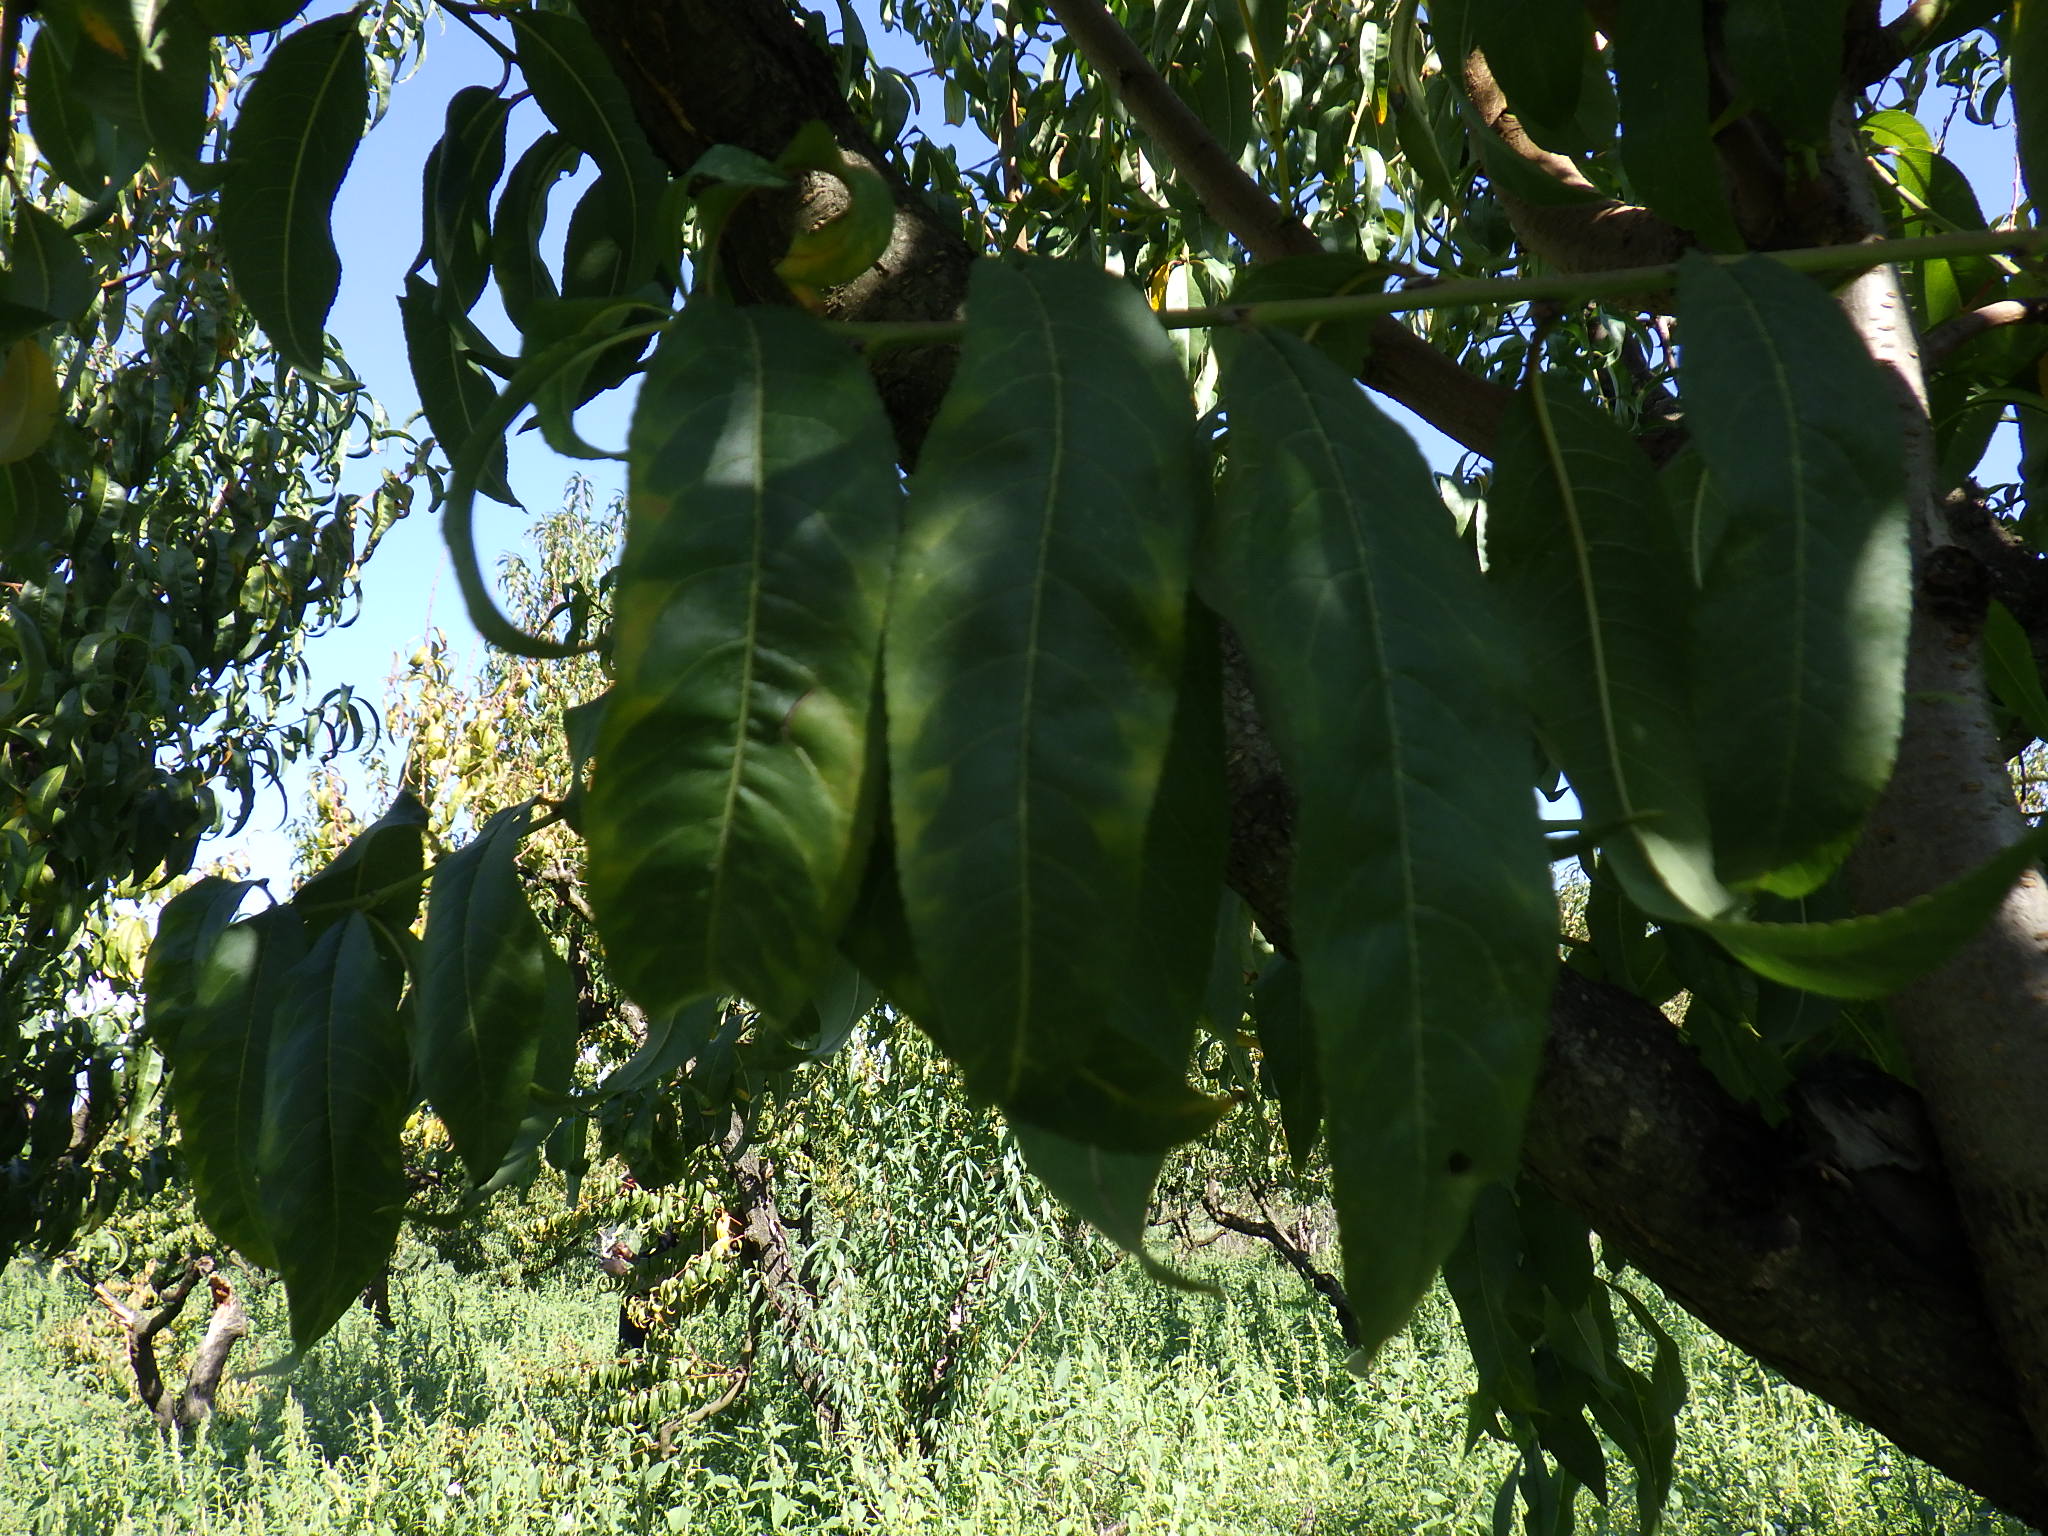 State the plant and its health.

peach, healthy
